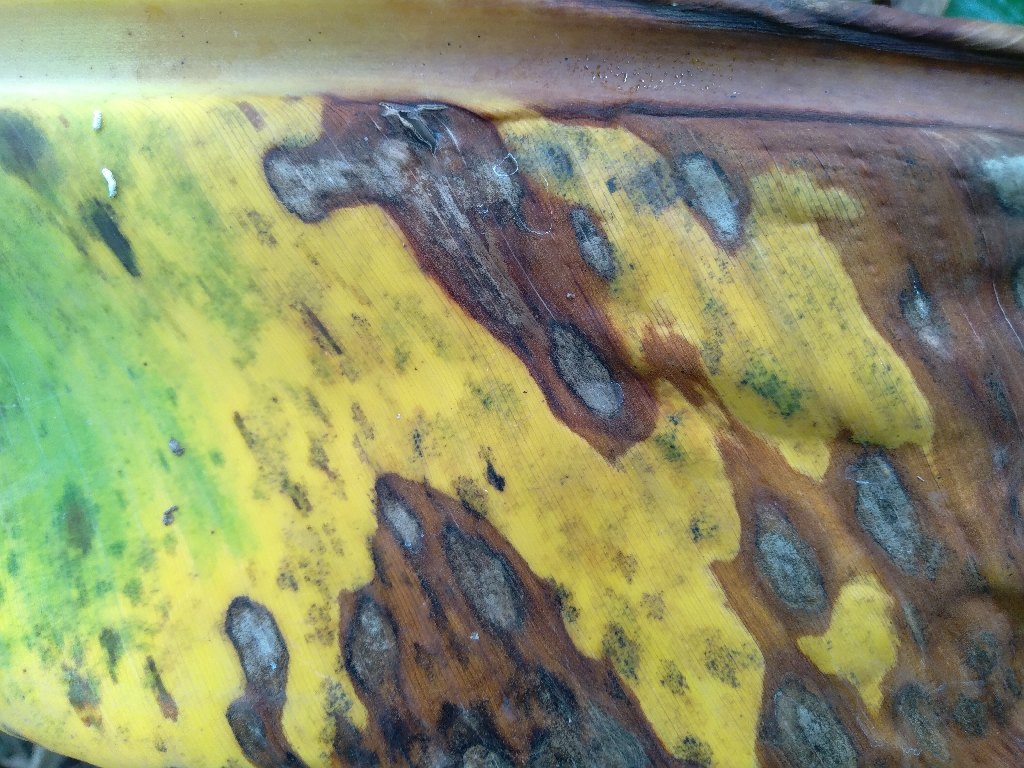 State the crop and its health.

banana, black sigatoka
